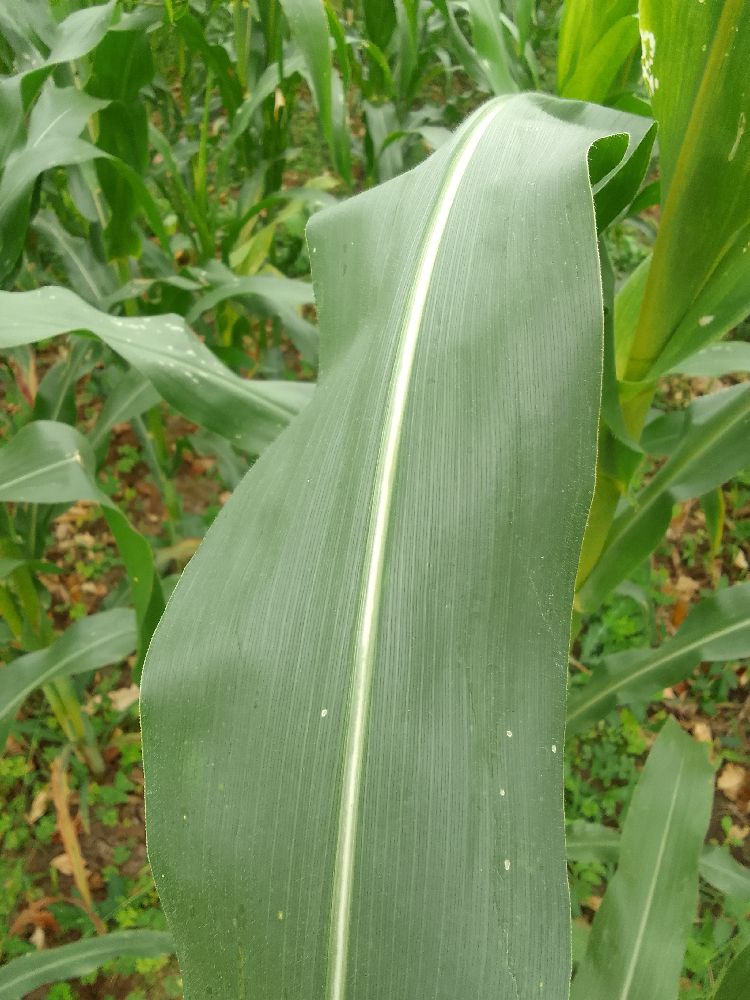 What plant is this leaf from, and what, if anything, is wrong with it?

maize, healthy
